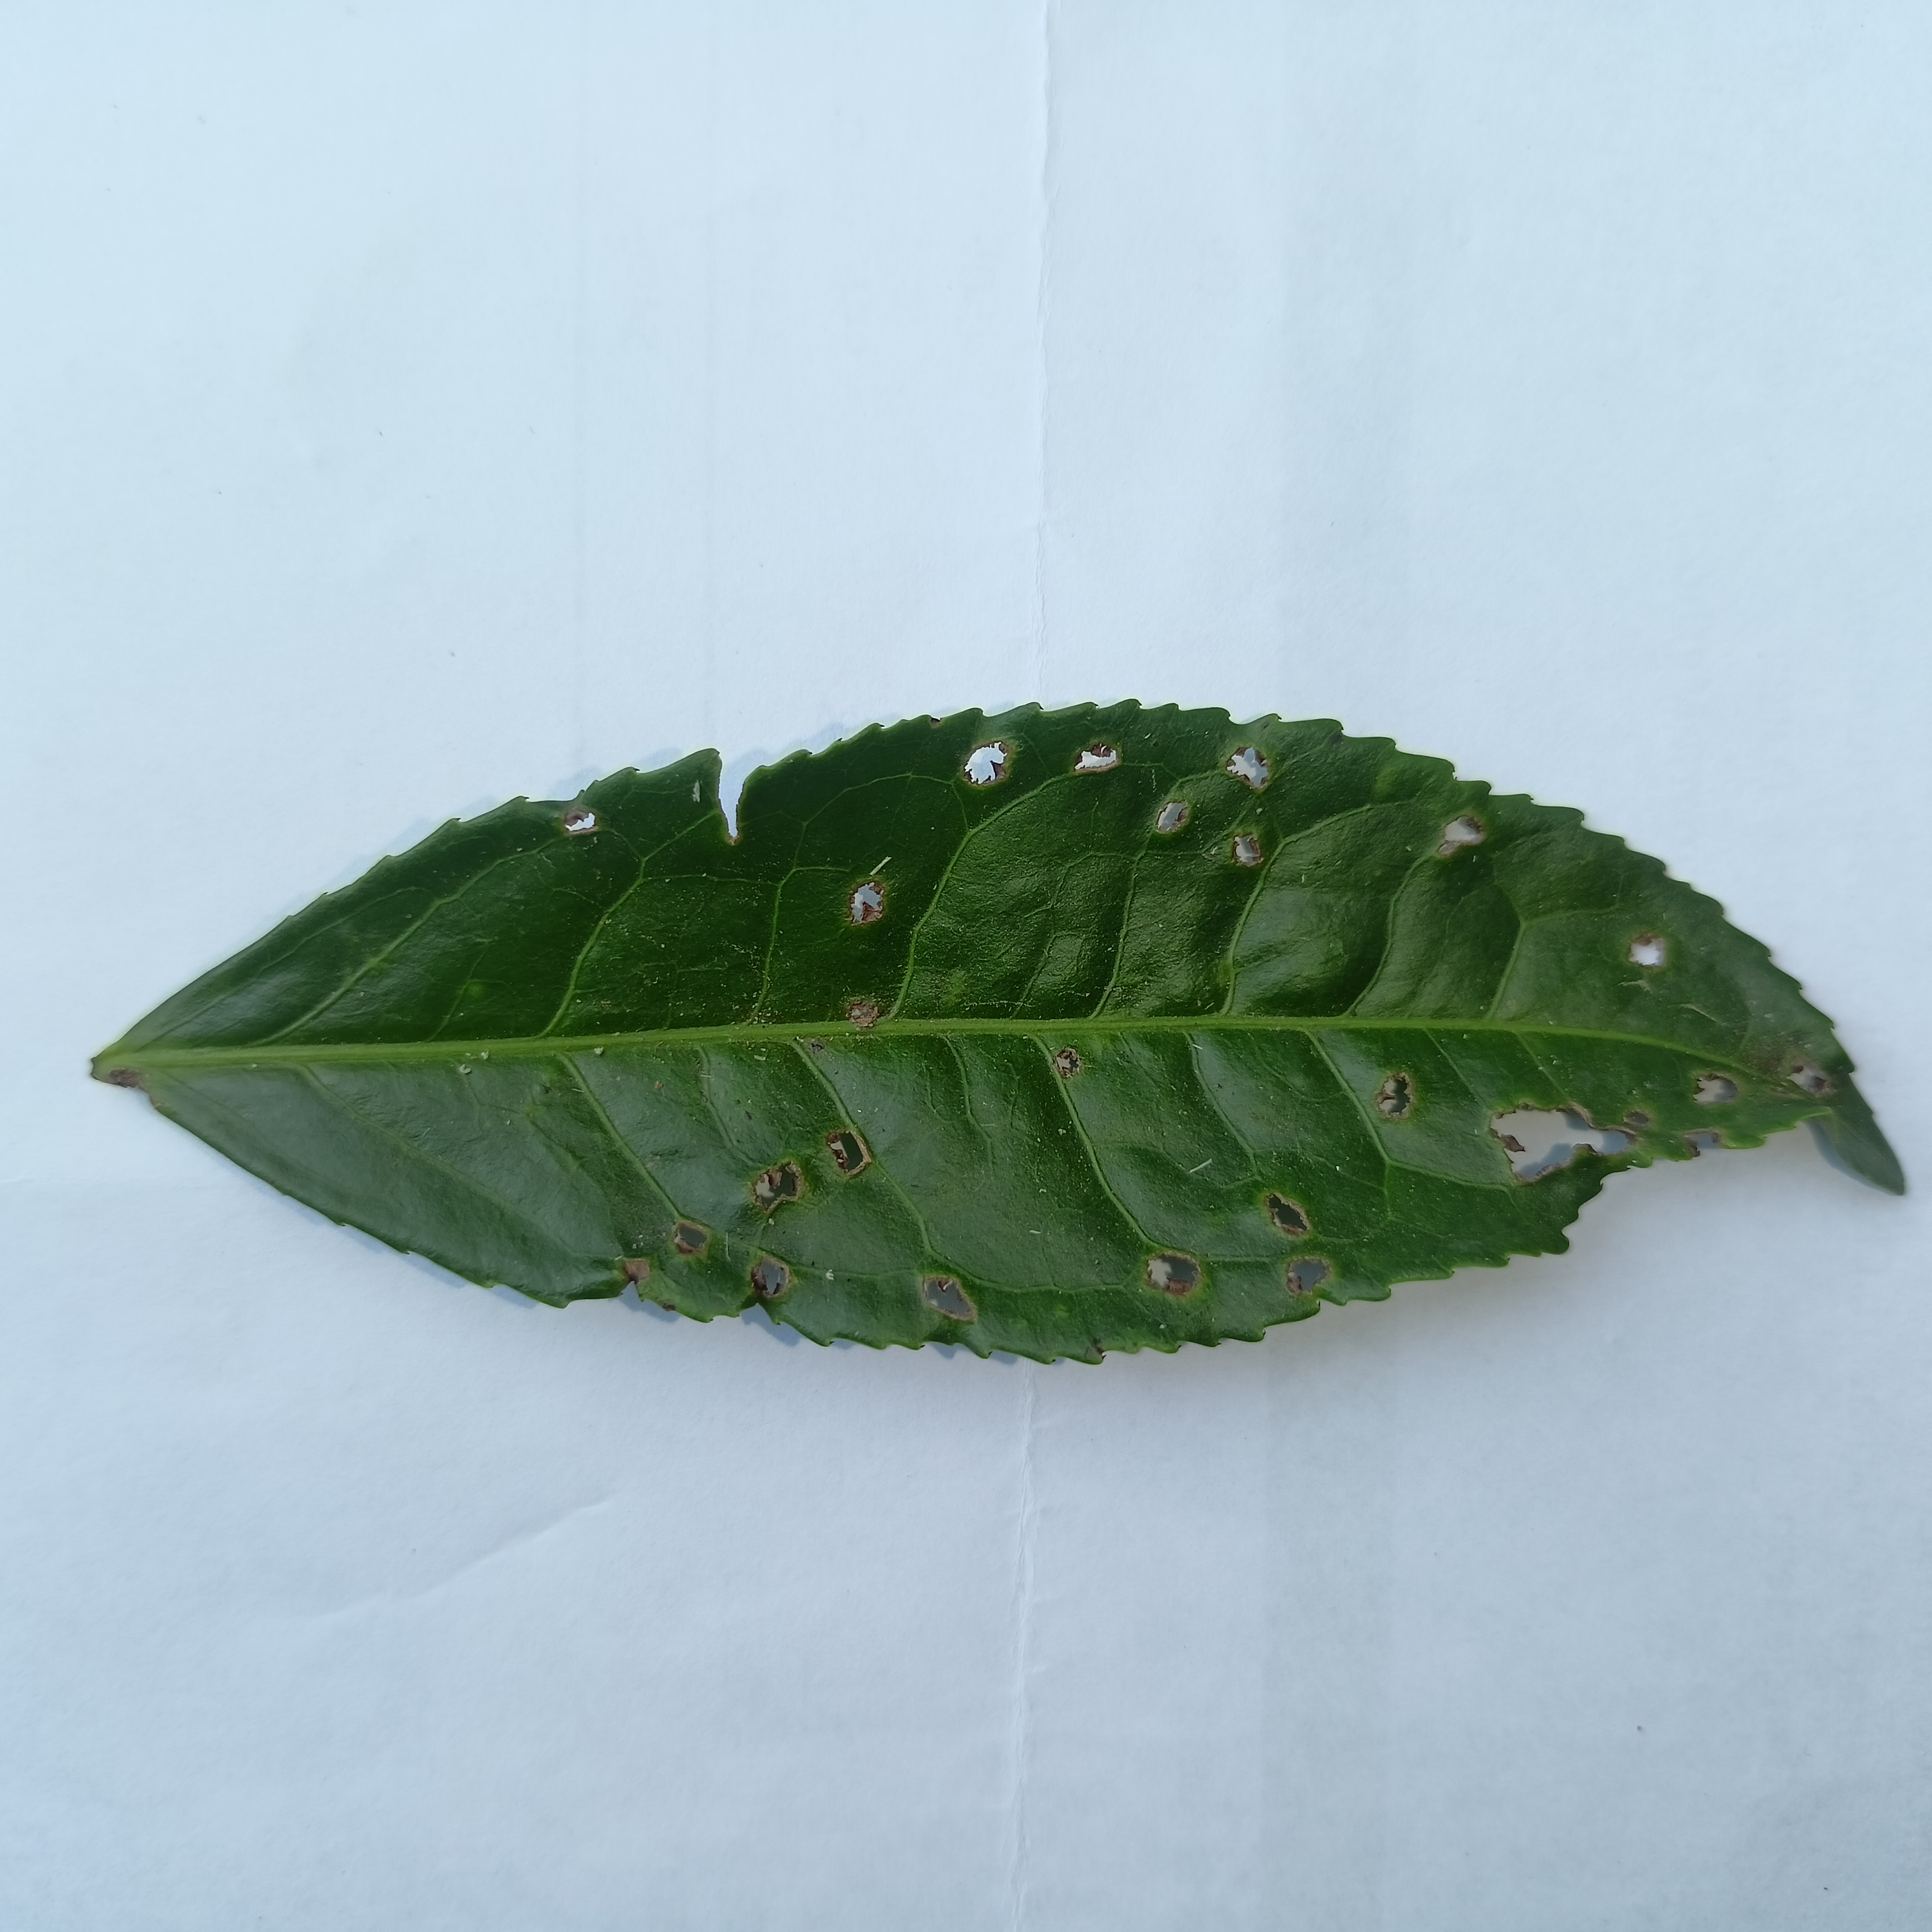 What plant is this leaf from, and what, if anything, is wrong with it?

tea, helopeltis
